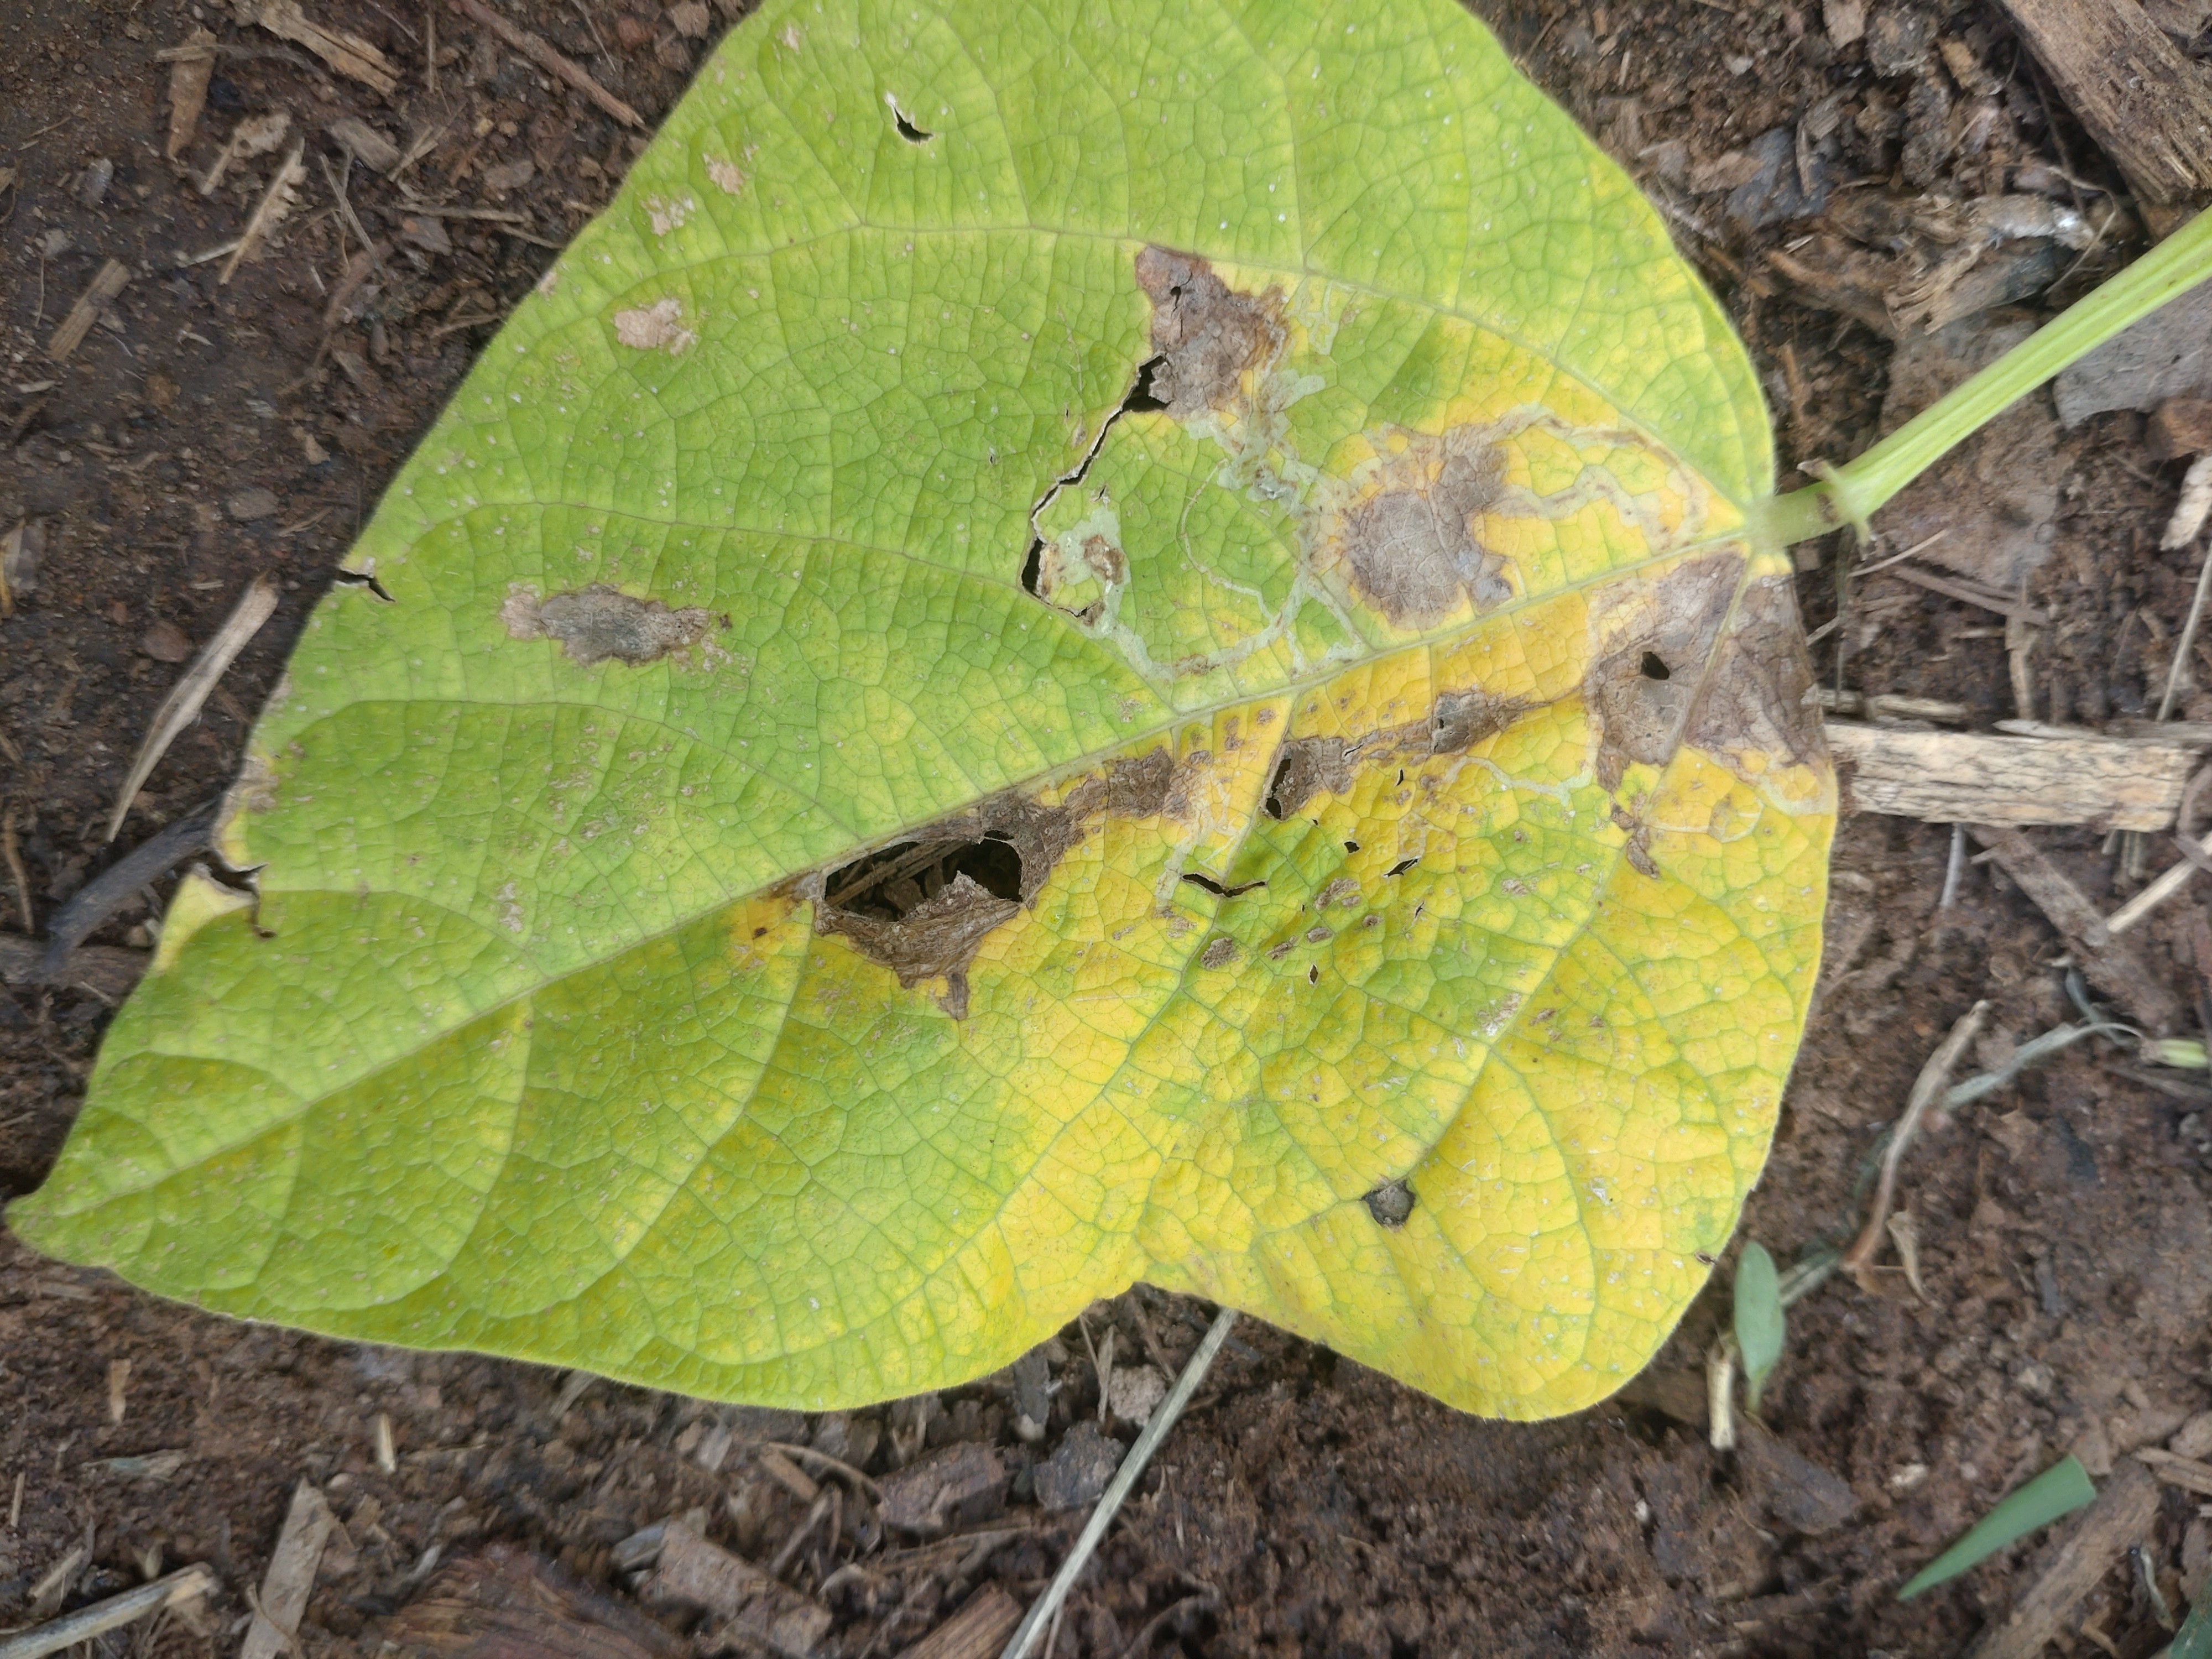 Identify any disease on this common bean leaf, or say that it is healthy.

anthracnose
